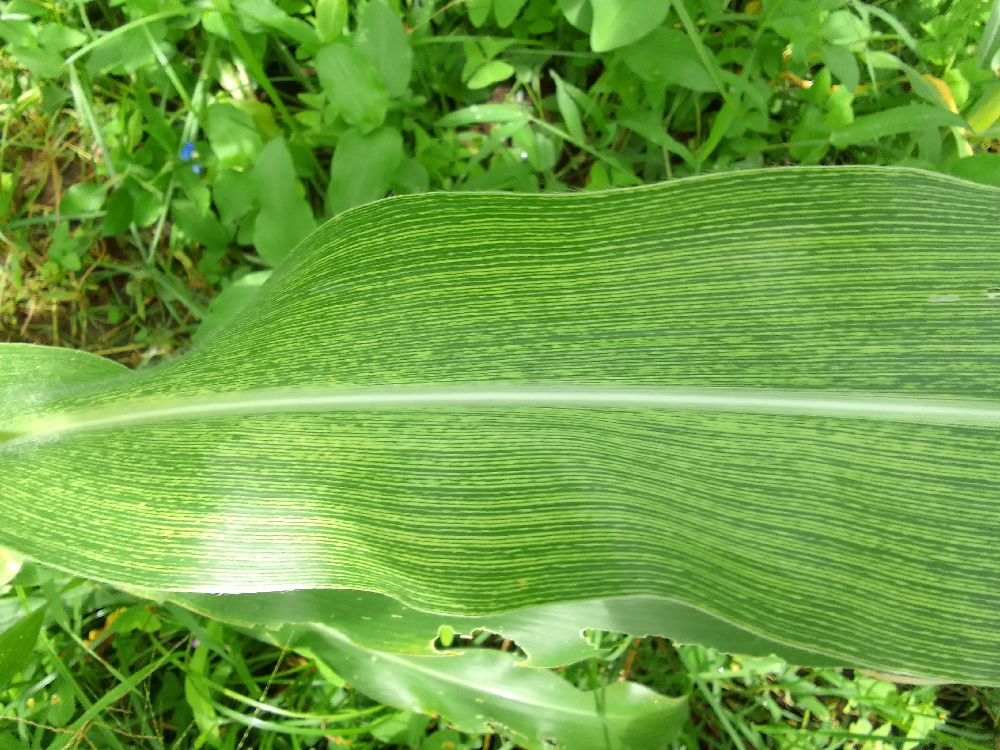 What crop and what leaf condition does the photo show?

maize, maize streak virus
